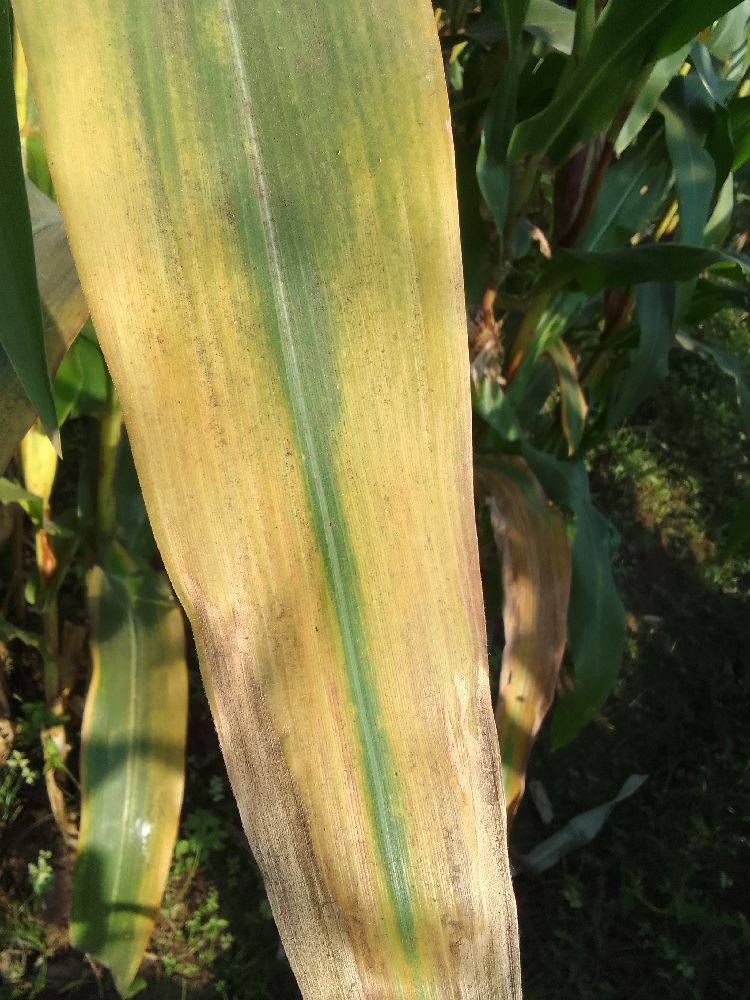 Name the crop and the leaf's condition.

maize, maize lethal necrosis
